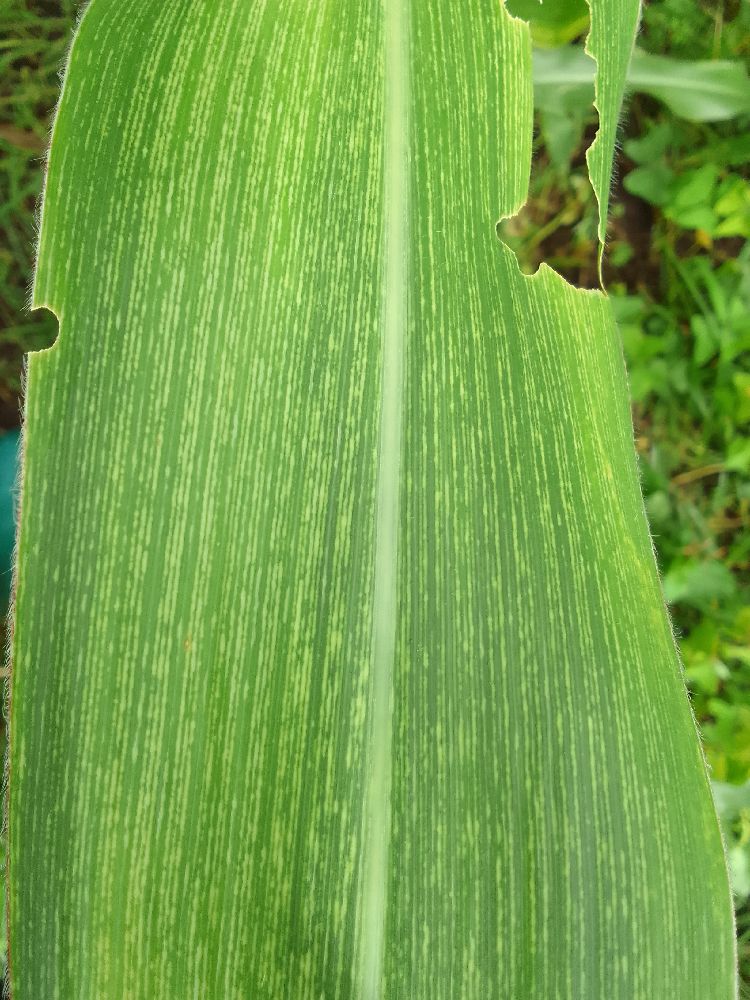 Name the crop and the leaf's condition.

maize, maize streak virus
